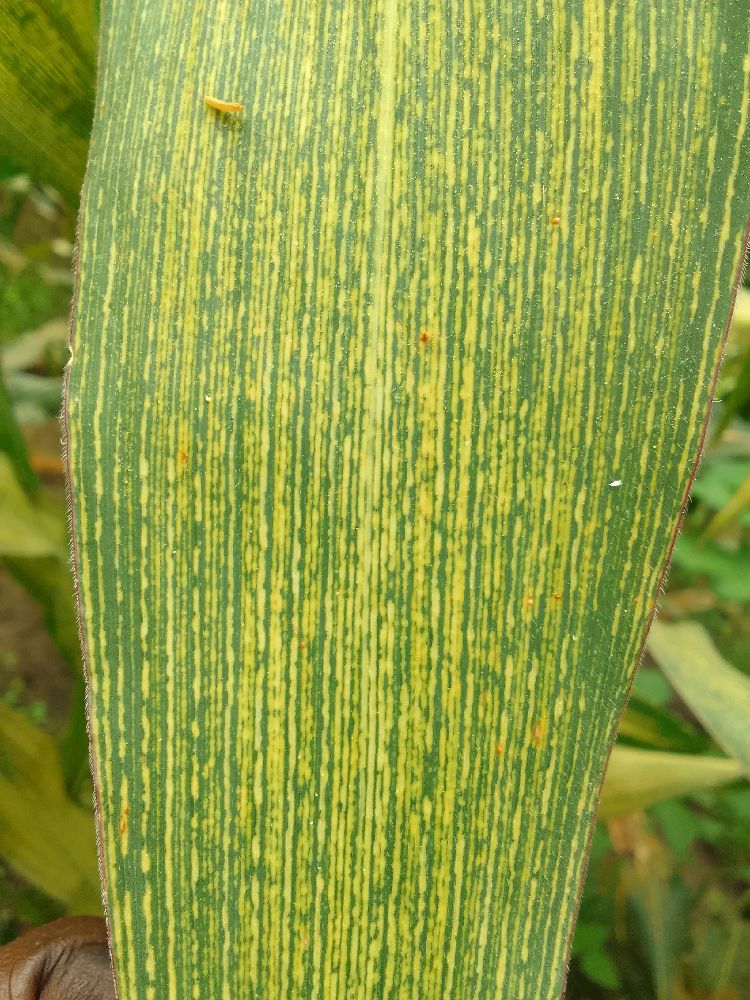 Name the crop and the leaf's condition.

maize, maize streak virus
